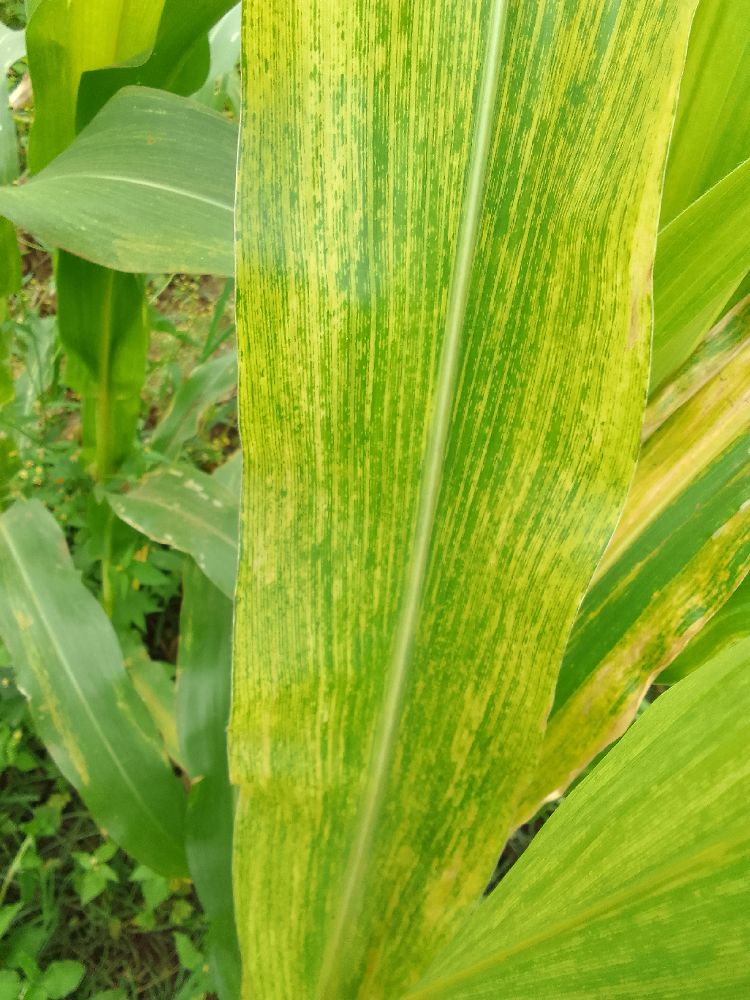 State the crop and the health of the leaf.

maize, maize lethal necrosis
